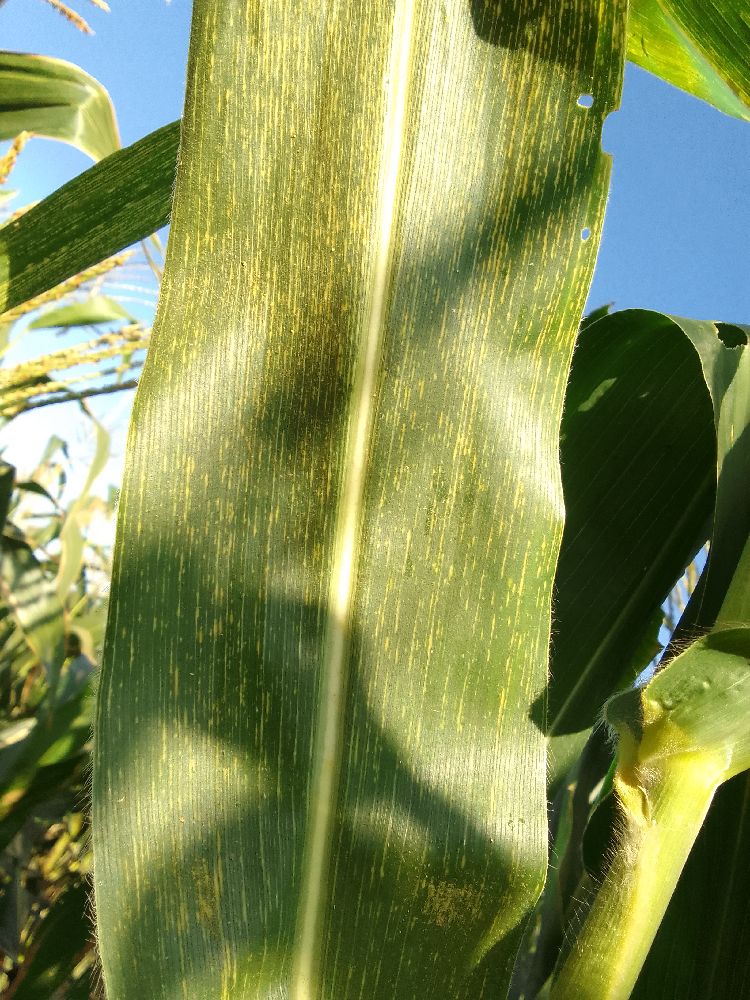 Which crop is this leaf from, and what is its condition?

maize, maize streak virus
